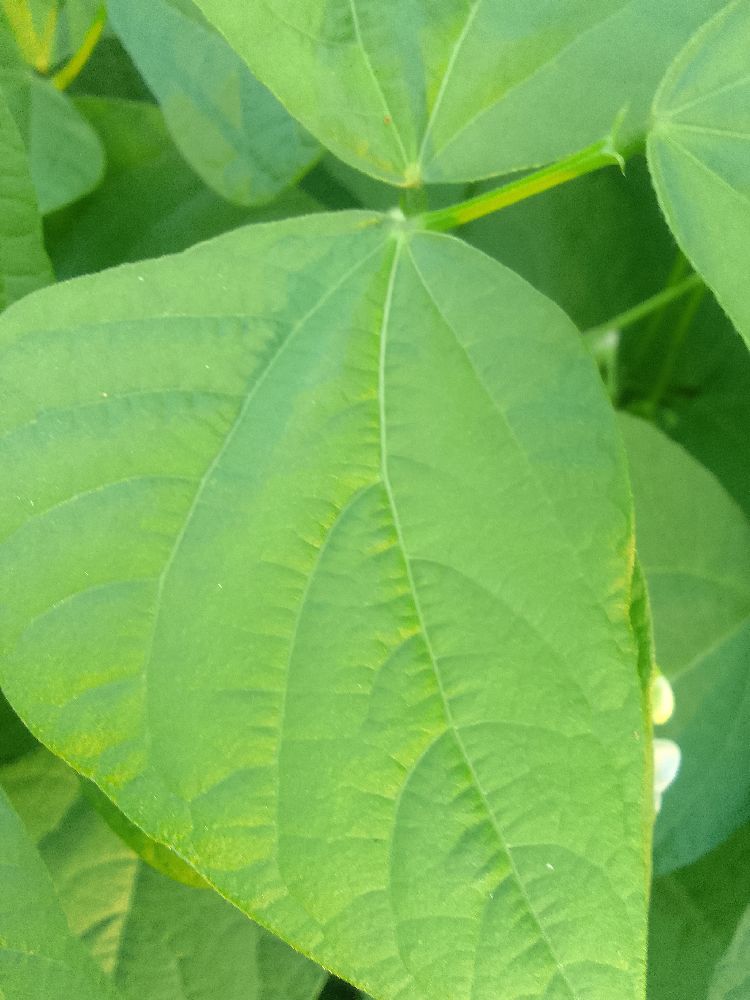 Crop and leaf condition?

common bean, healthy
